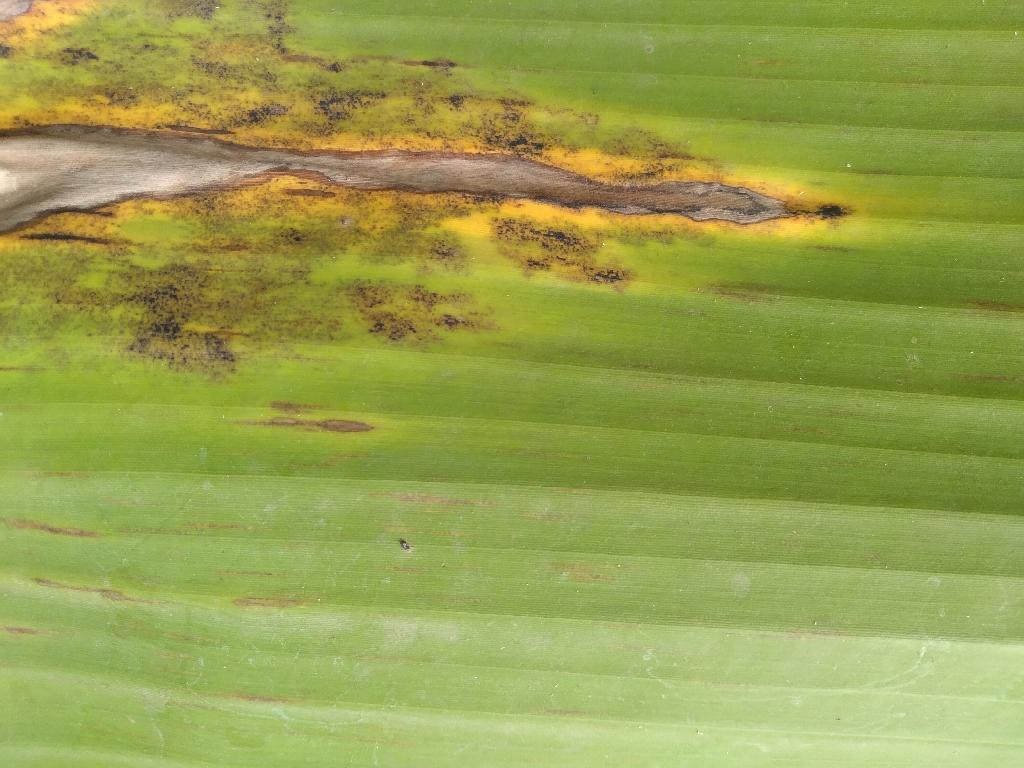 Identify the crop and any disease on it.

banana, black sigatoka
